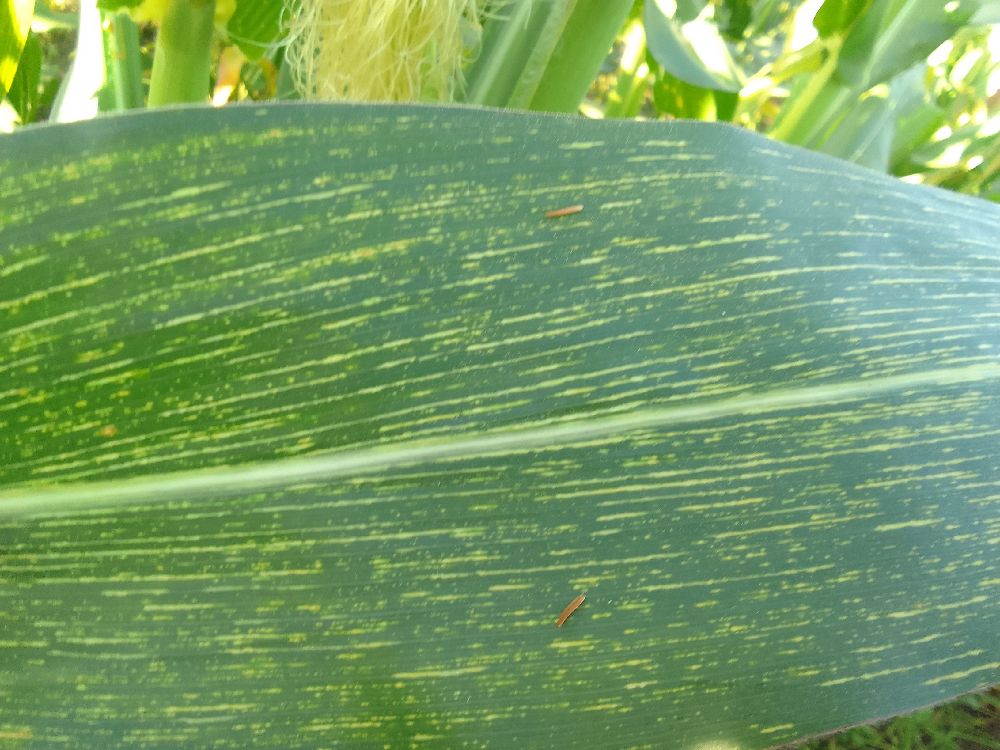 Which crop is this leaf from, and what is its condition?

maize, maize streak virus
